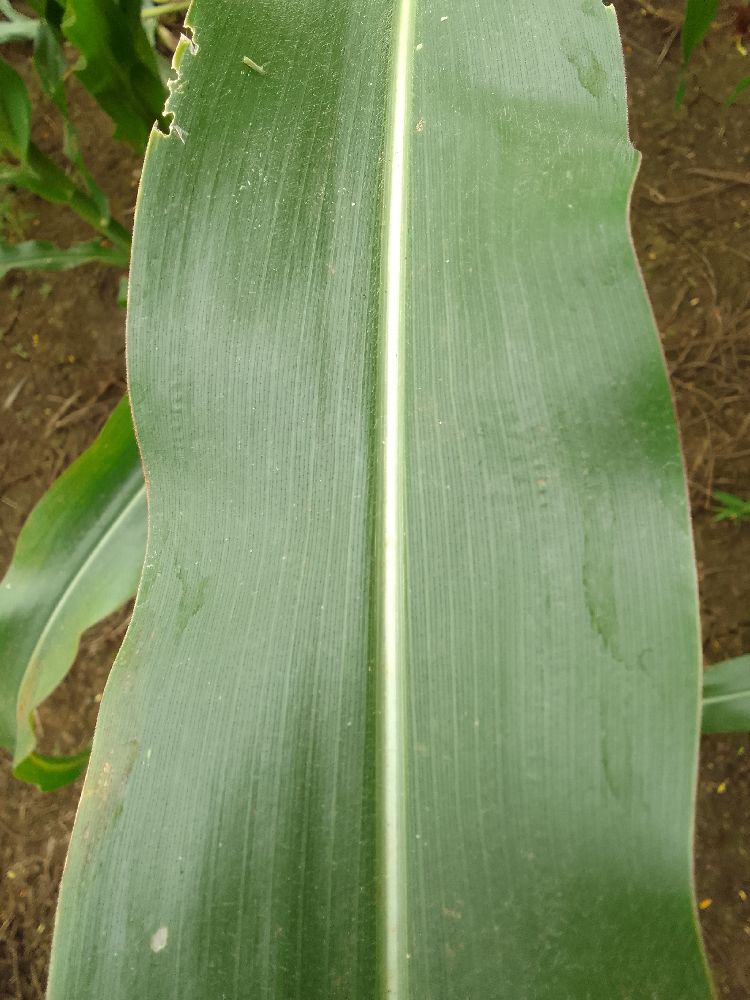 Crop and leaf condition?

maize, healthy
